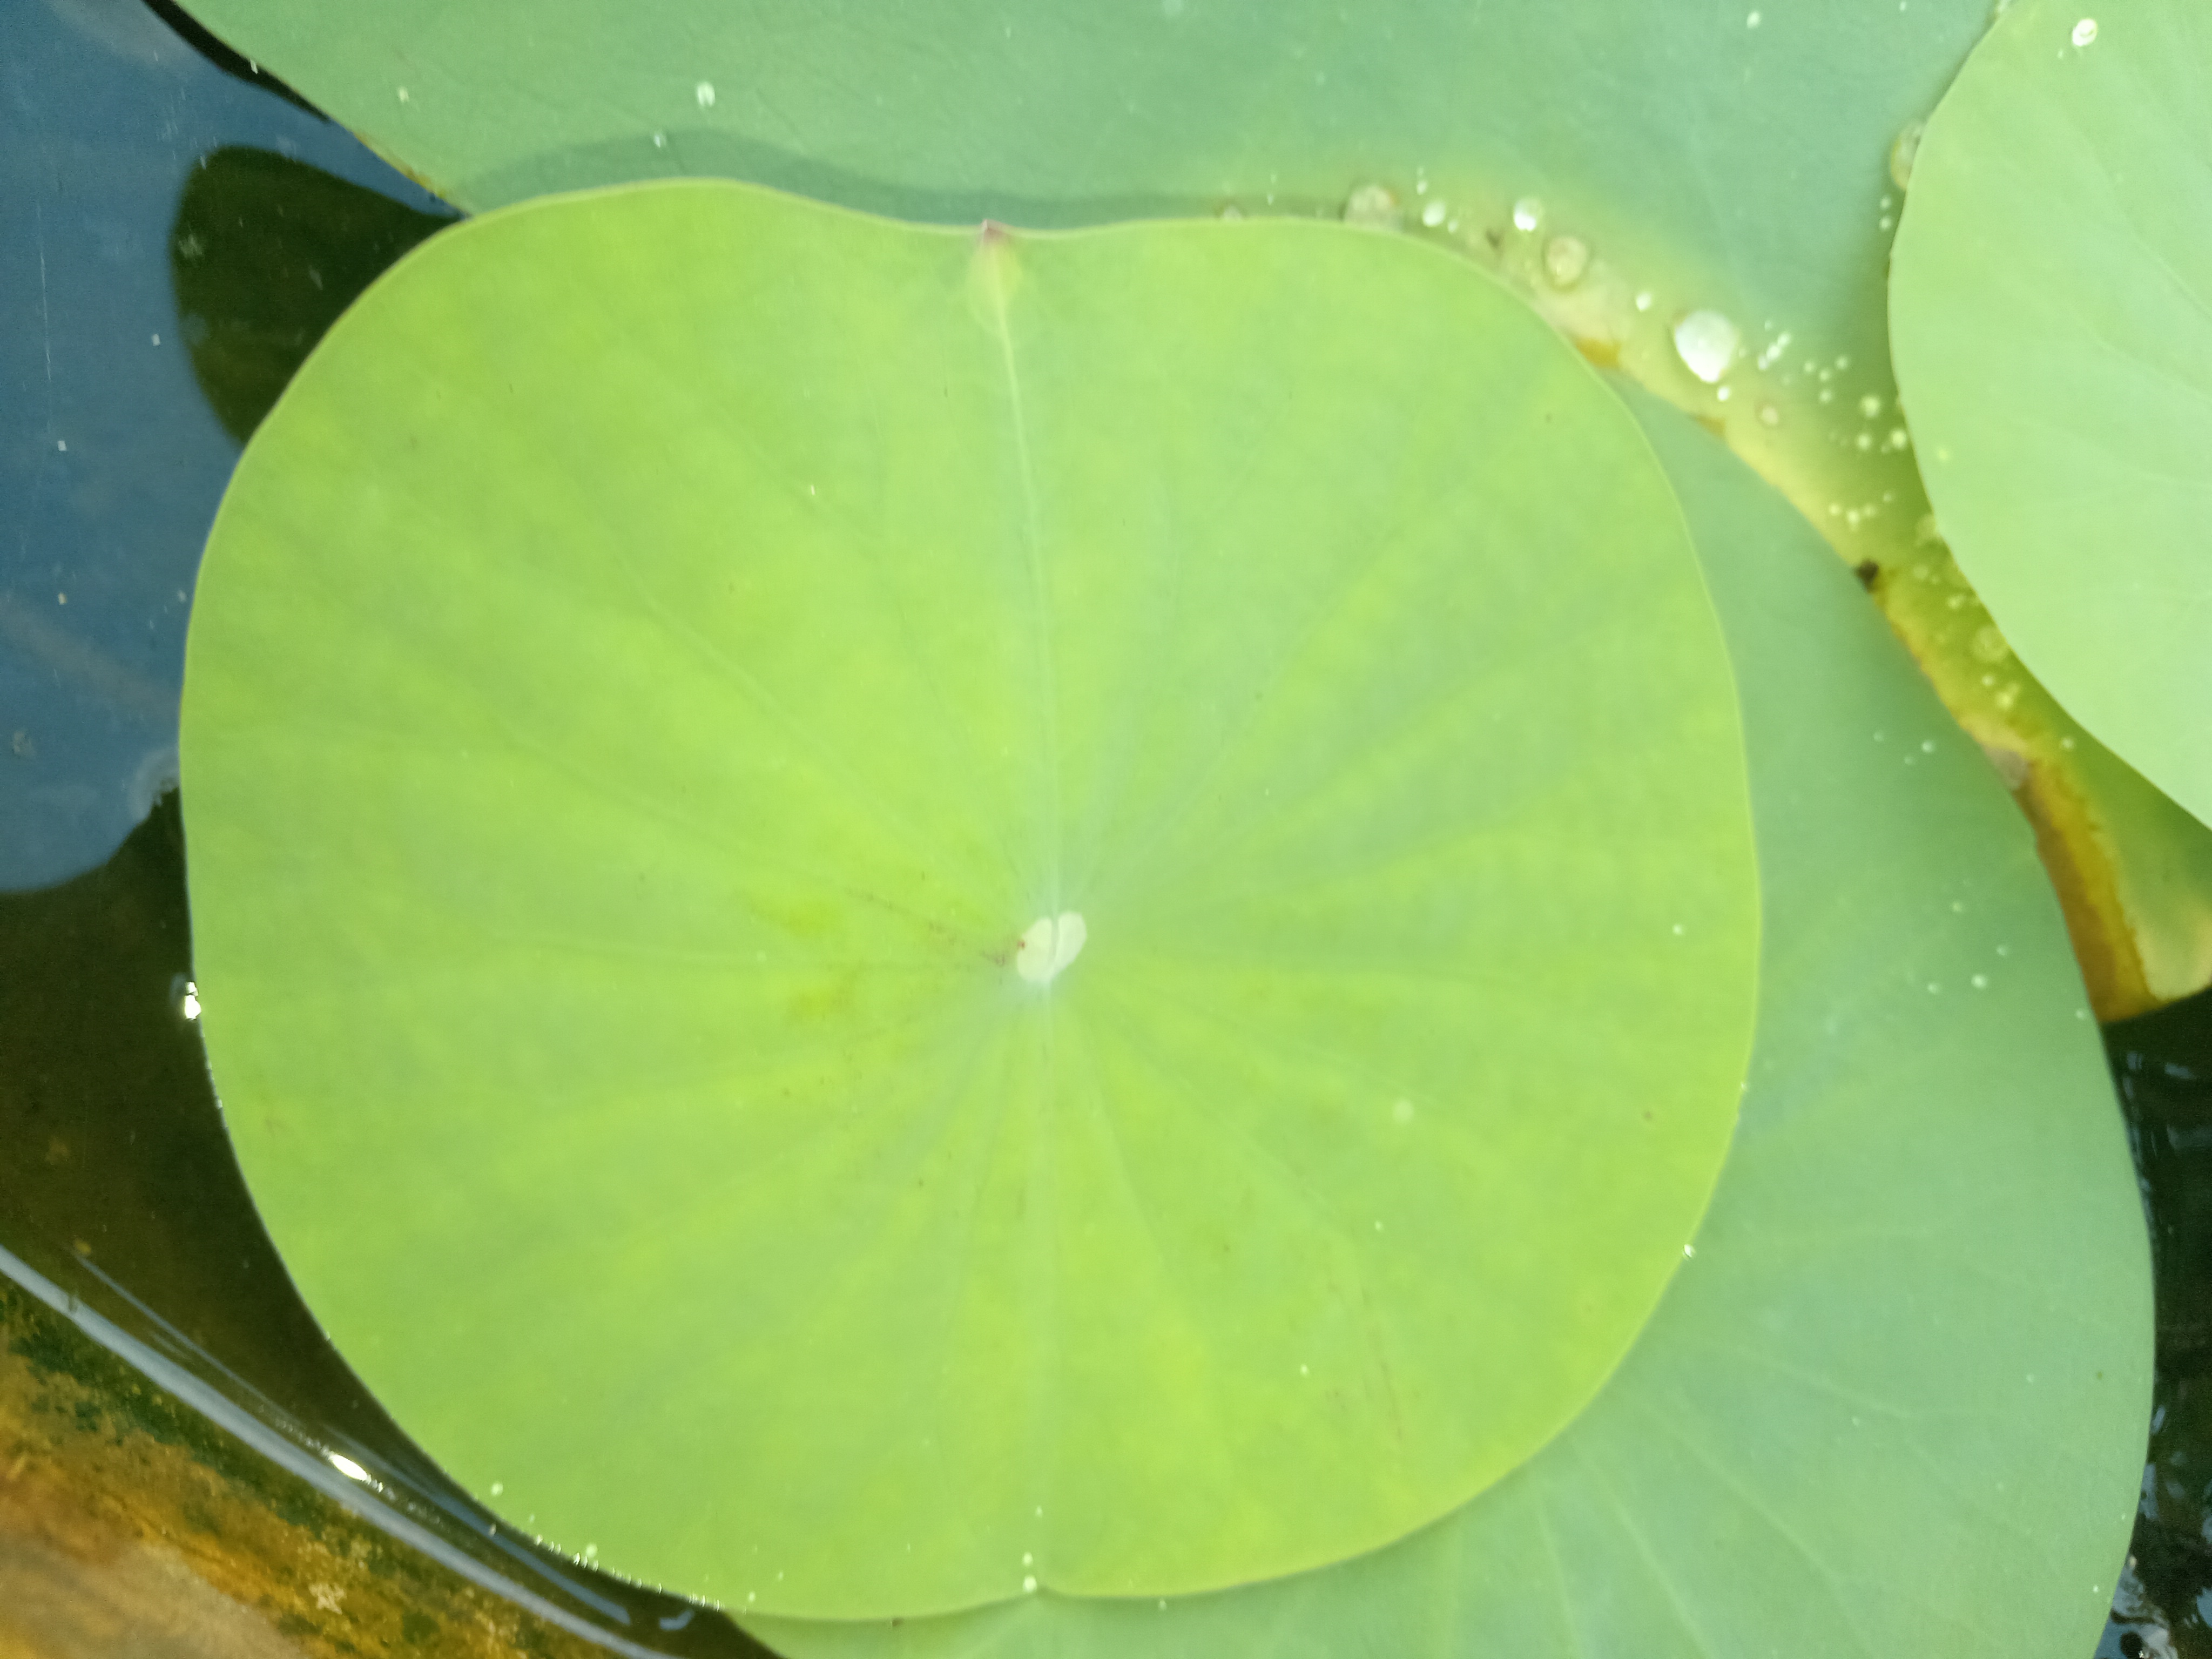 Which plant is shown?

lotus
